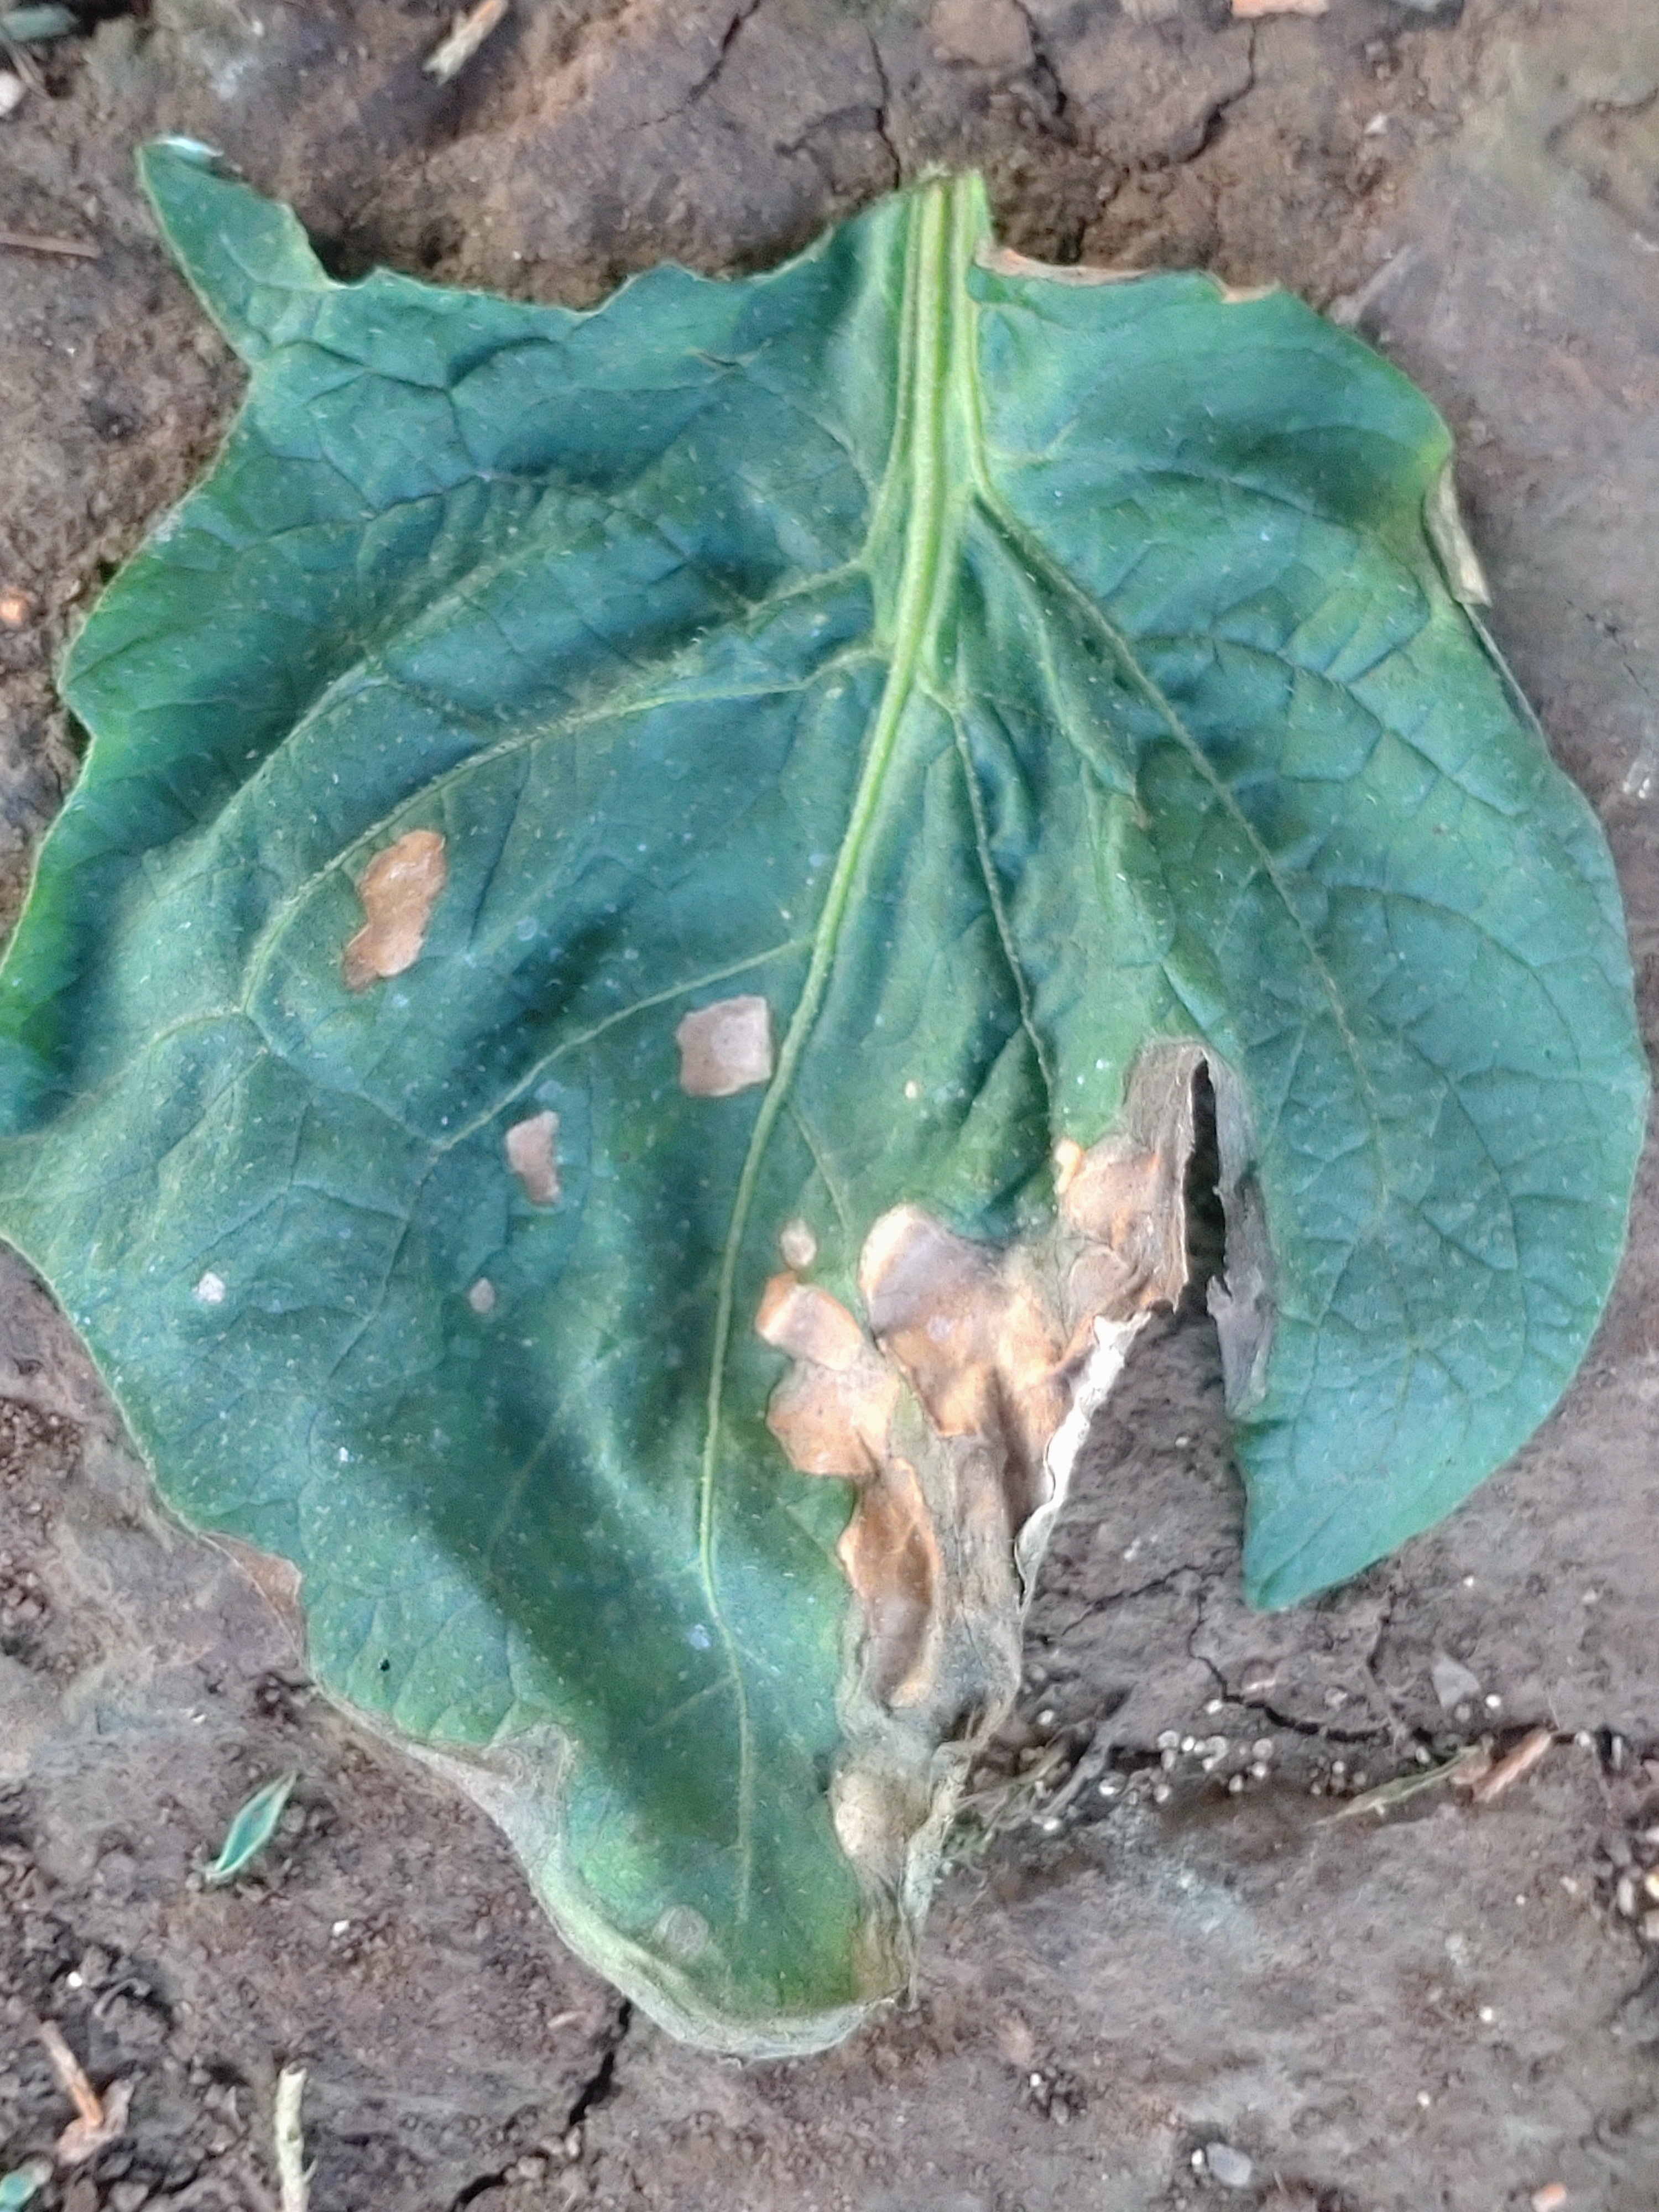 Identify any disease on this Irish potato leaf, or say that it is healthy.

early blight
